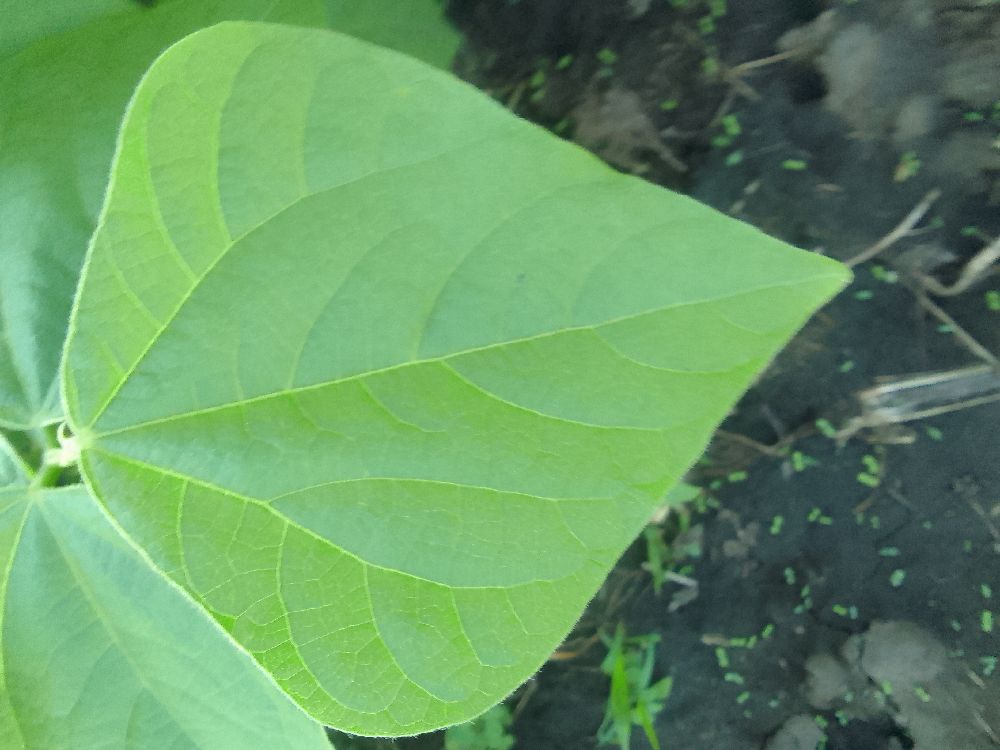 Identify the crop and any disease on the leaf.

common bean, healthy
